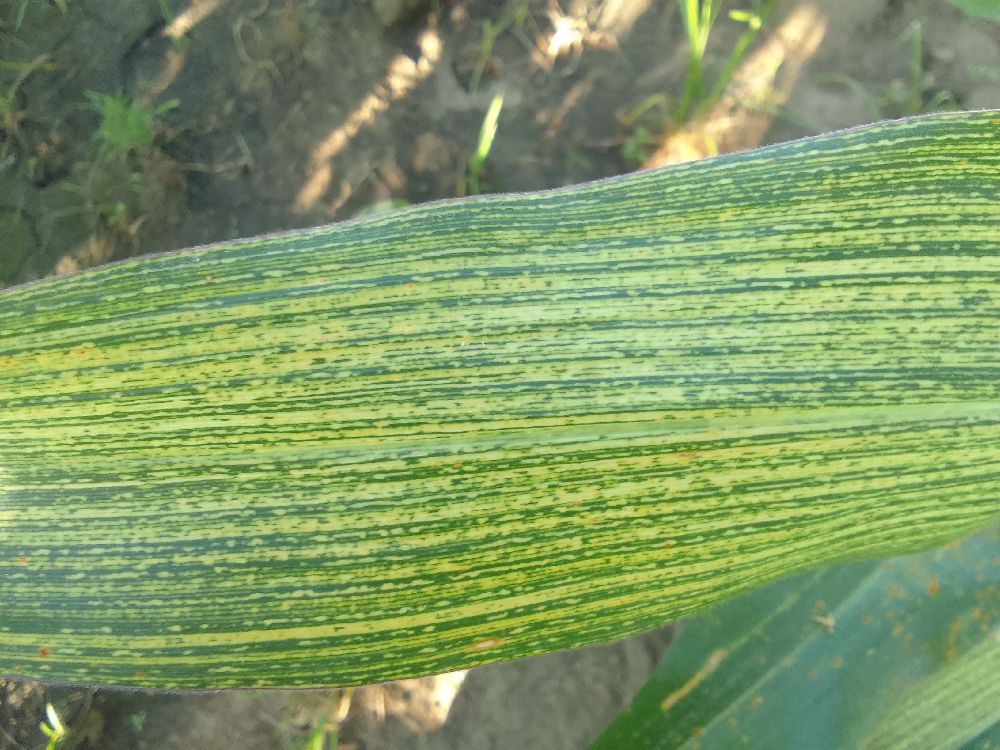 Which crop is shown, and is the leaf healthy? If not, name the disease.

maize, maize streak virus
